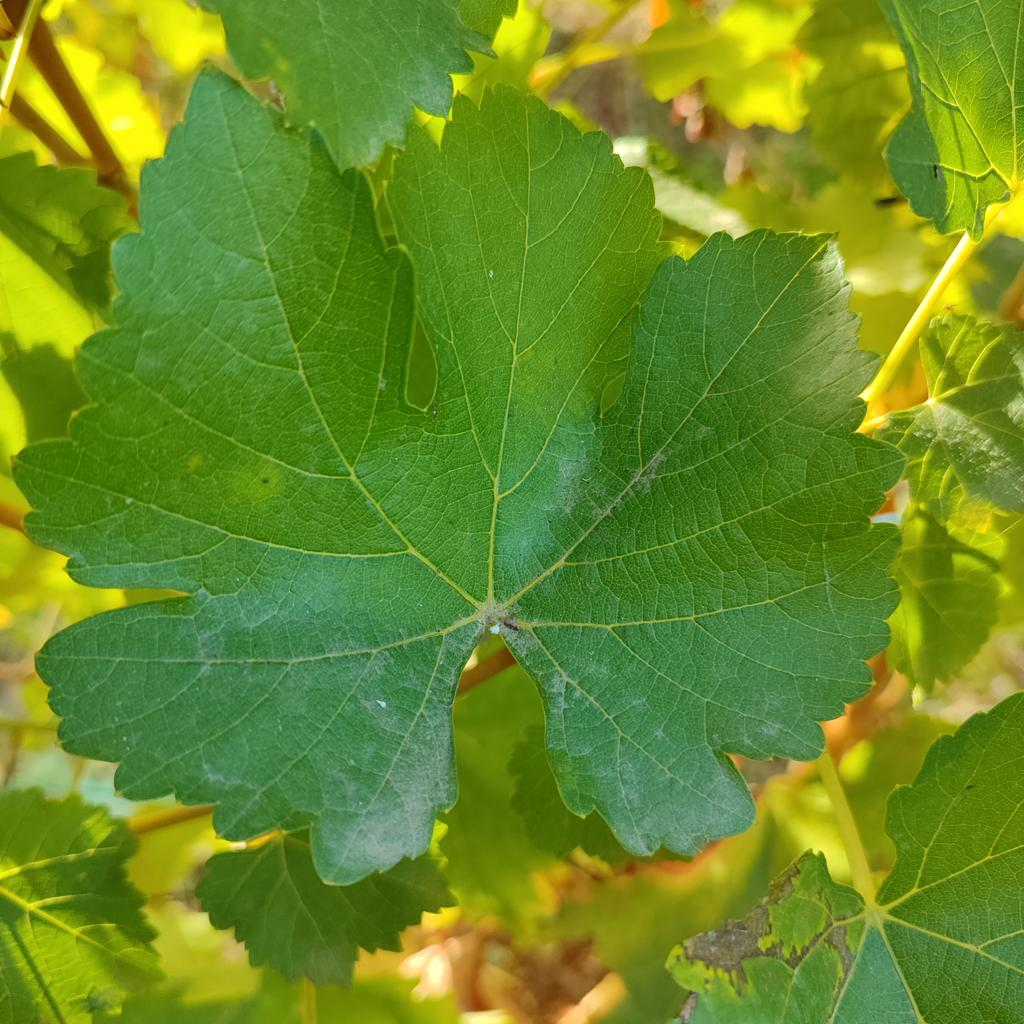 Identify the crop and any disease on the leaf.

grapevine, powdery mildew
